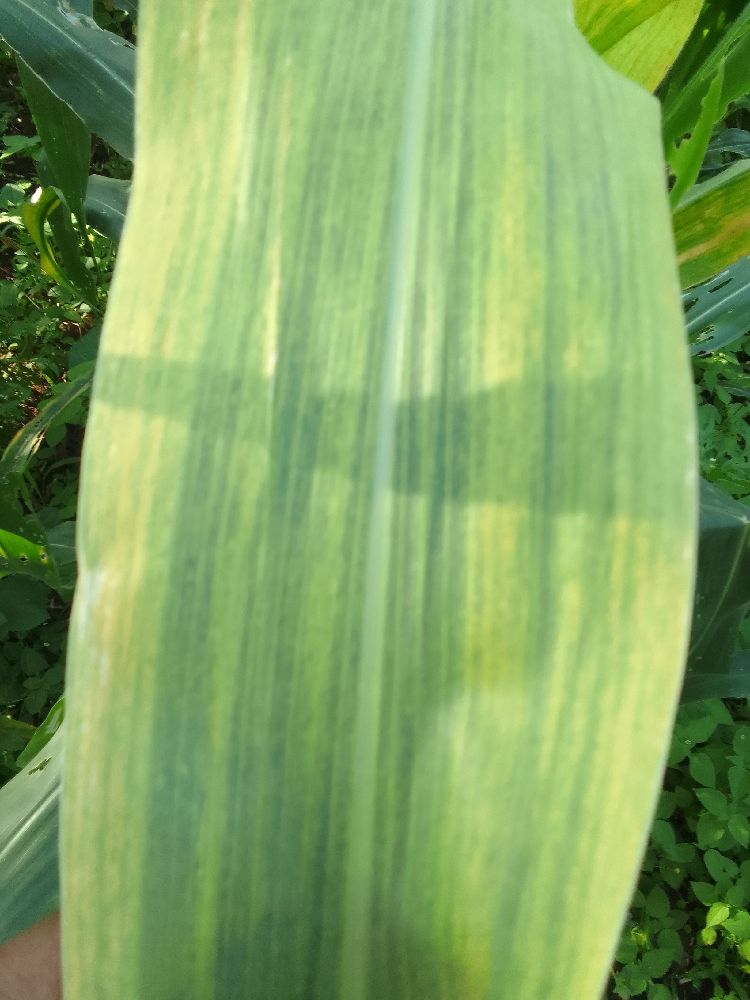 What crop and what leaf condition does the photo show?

maize, maize lethal necrosis
